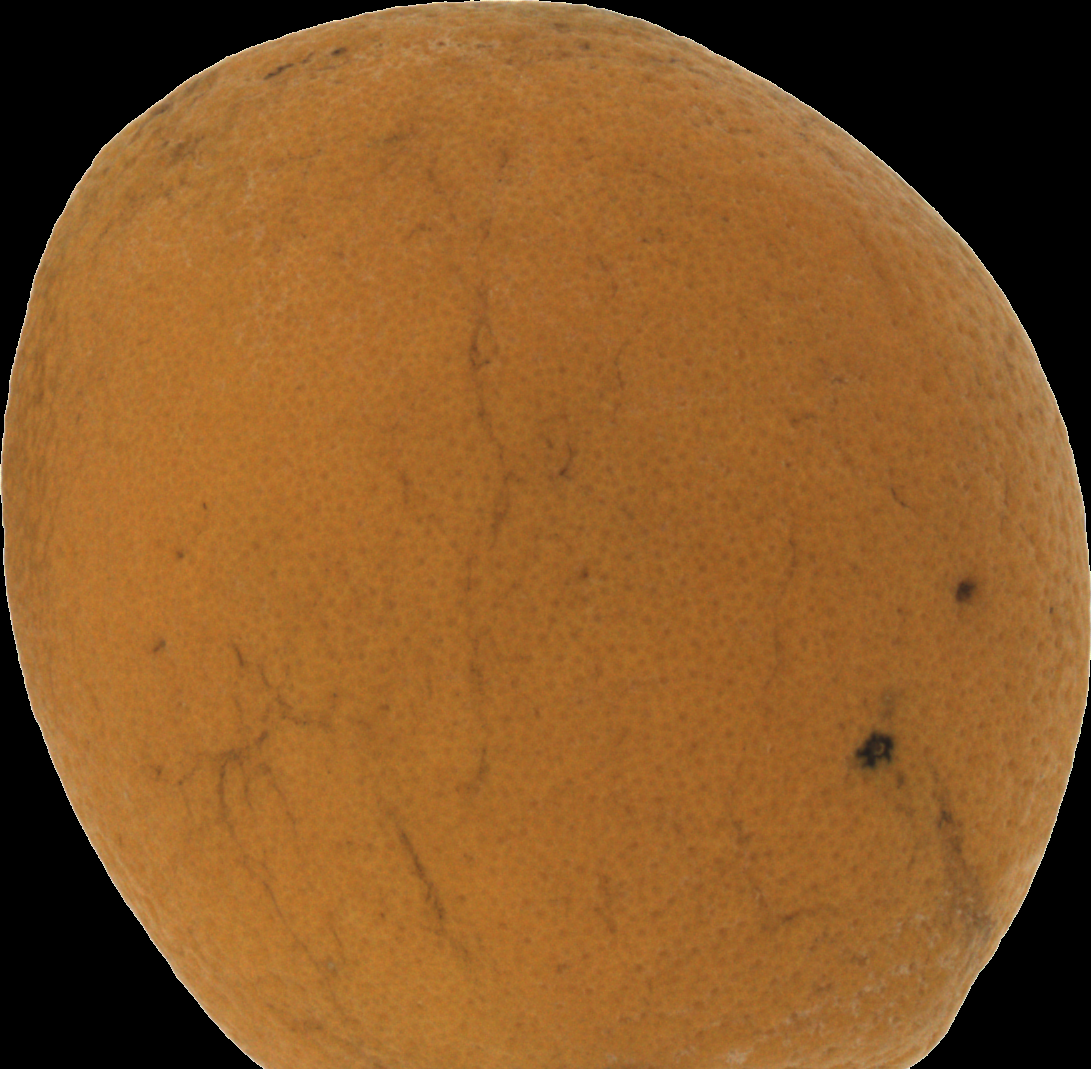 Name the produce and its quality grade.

orange, bad
